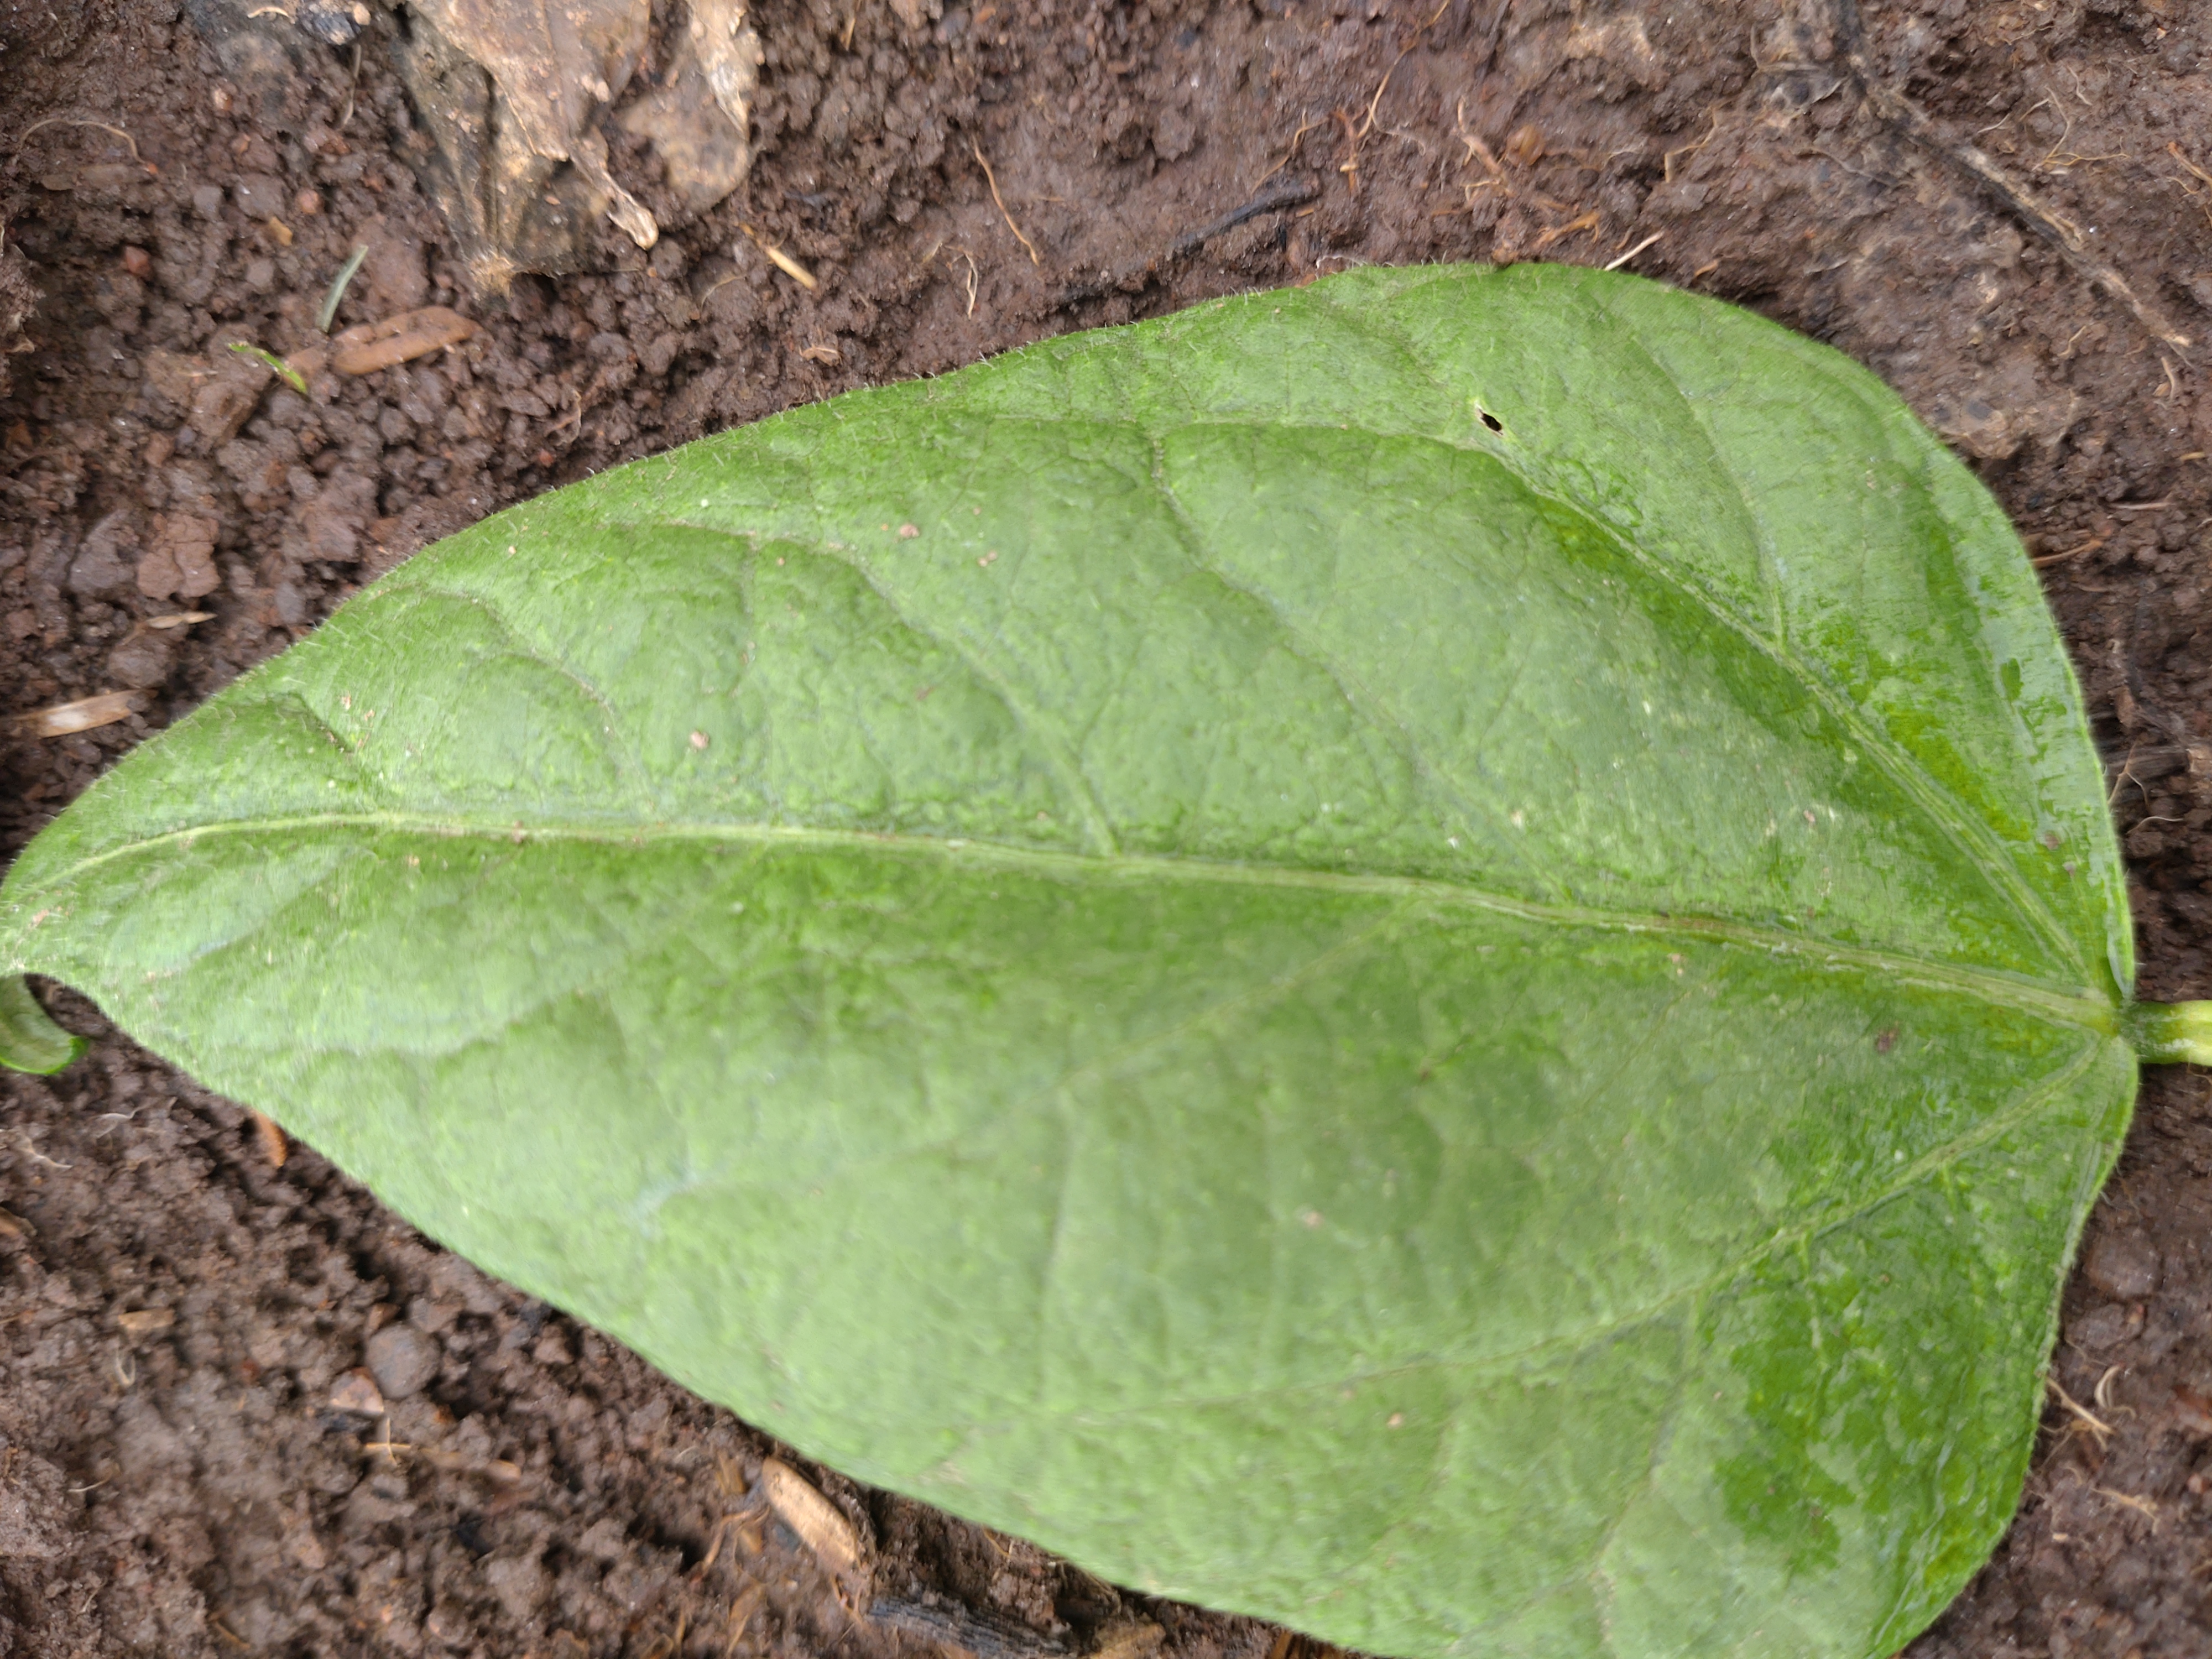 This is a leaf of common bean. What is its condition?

healthy
